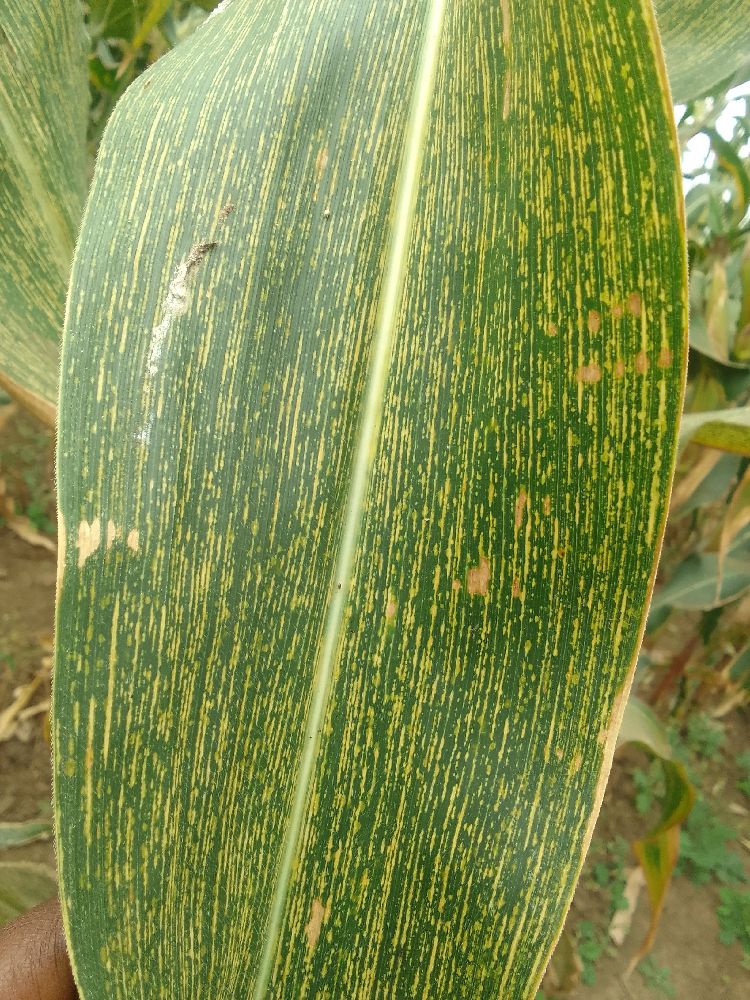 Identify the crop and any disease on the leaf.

maize, maize streak virus
